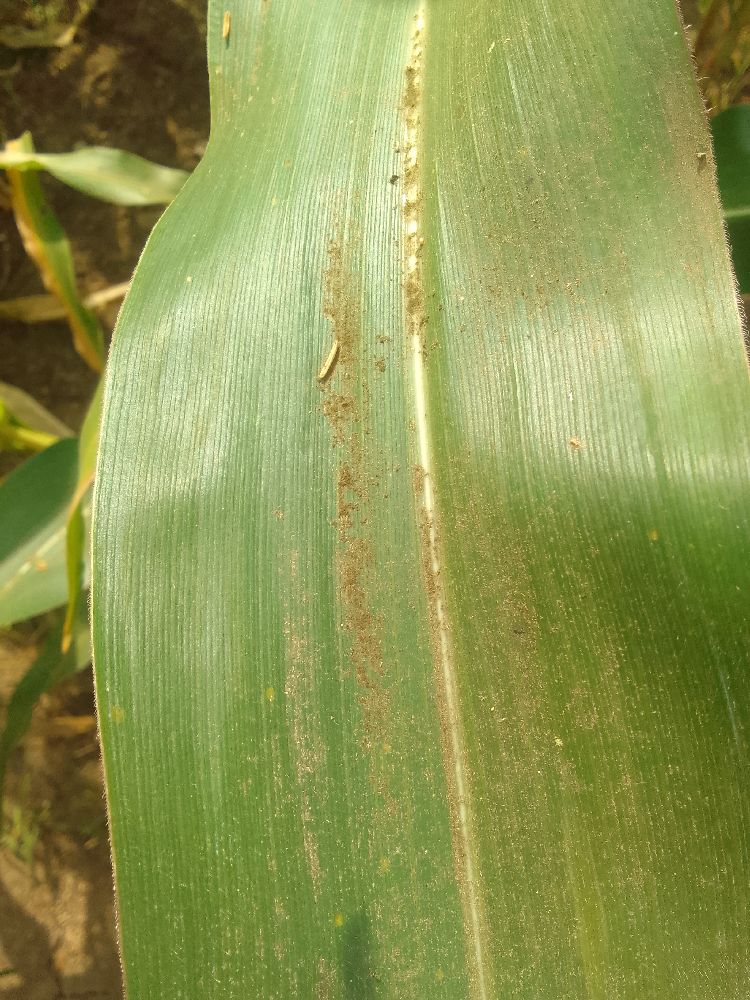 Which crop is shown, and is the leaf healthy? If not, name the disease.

maize, healthy
